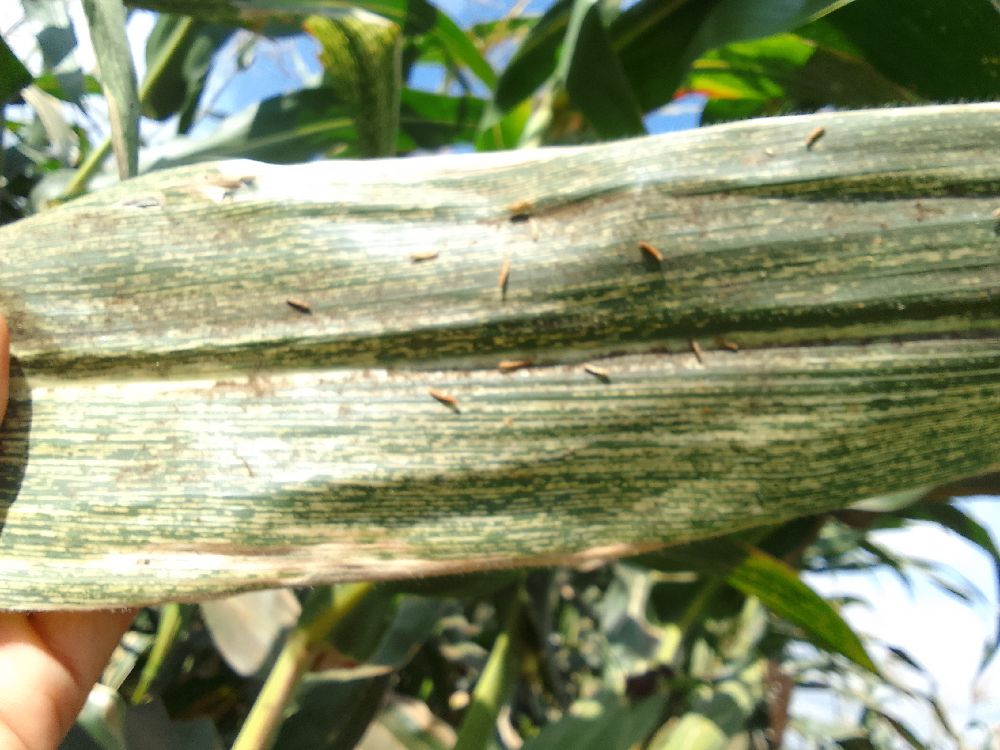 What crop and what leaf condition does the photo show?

maize, maize streak virus
